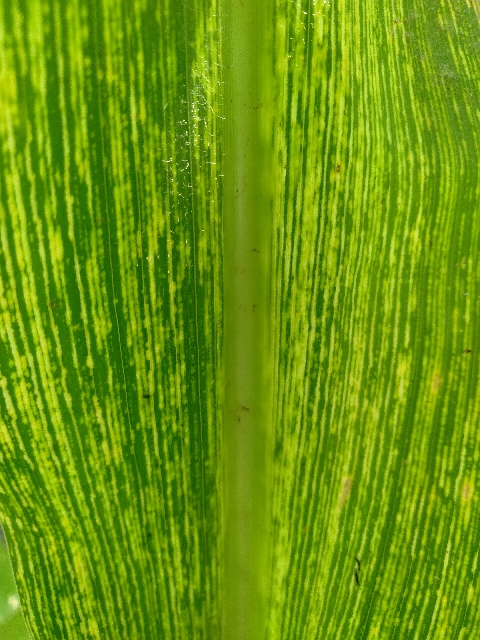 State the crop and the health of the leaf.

maize, maize streak virus
